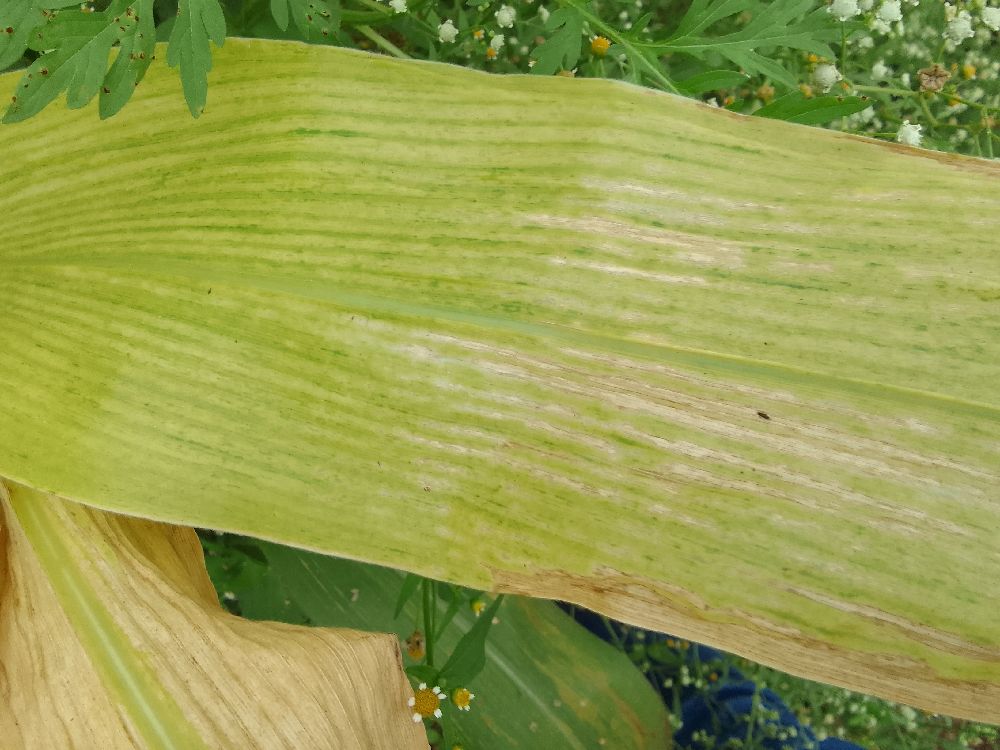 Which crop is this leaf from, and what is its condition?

maize, maize lethal necrosis
